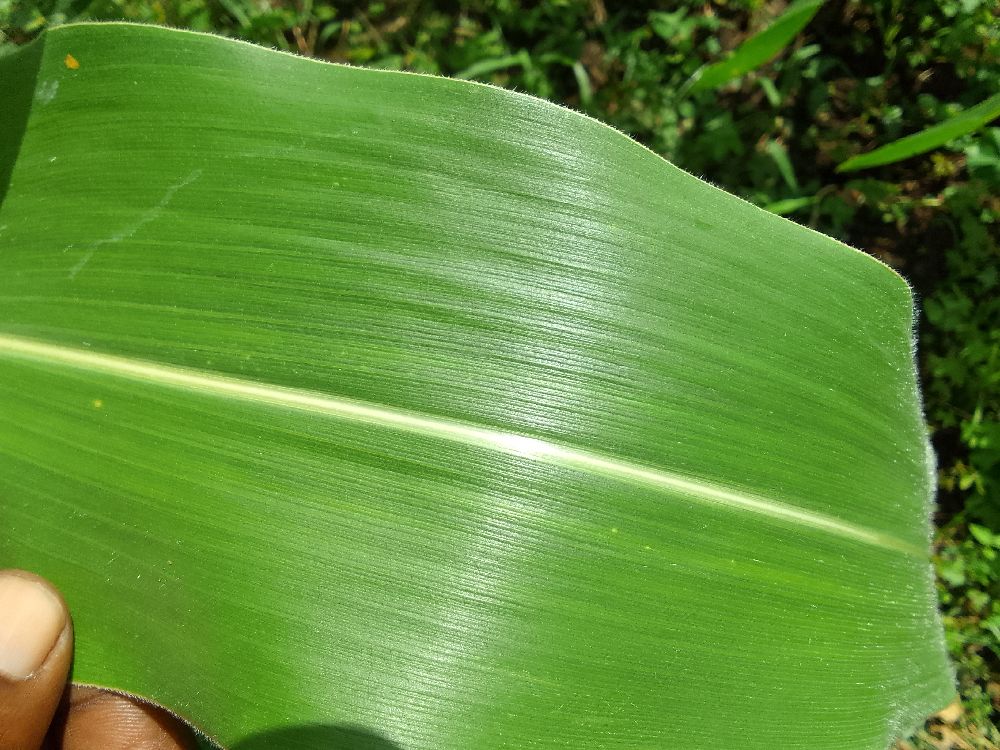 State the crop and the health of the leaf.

maize, healthy
